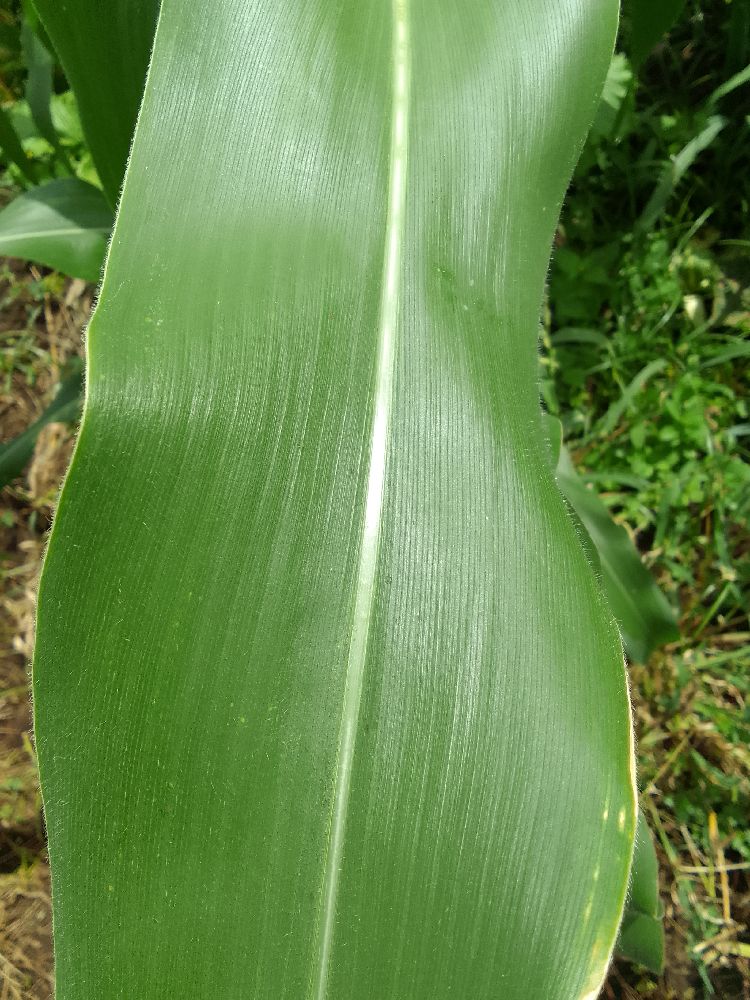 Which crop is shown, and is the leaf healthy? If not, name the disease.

maize, healthy
